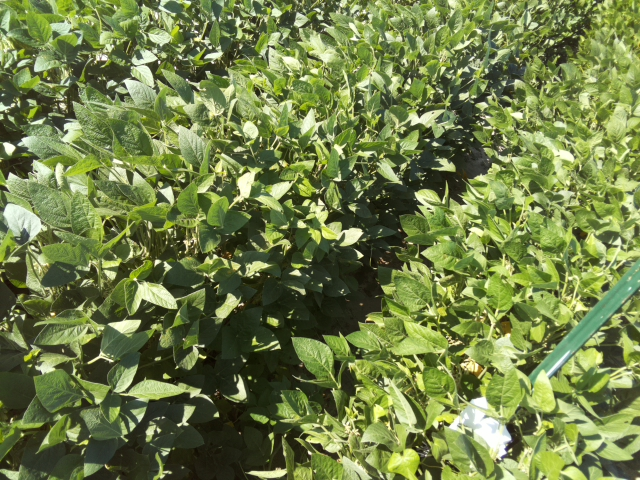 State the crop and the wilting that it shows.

soybean, leaflets folding inward at secondary pulvinus with no turgor loss in leaflets or petioles
